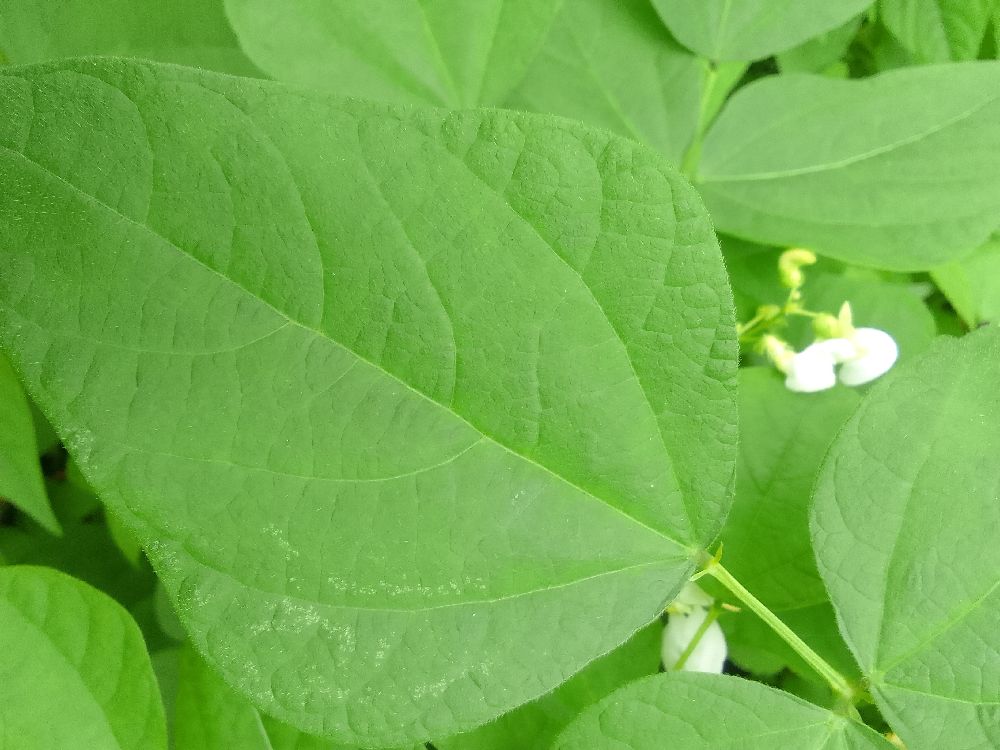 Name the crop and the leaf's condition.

common bean, healthy
